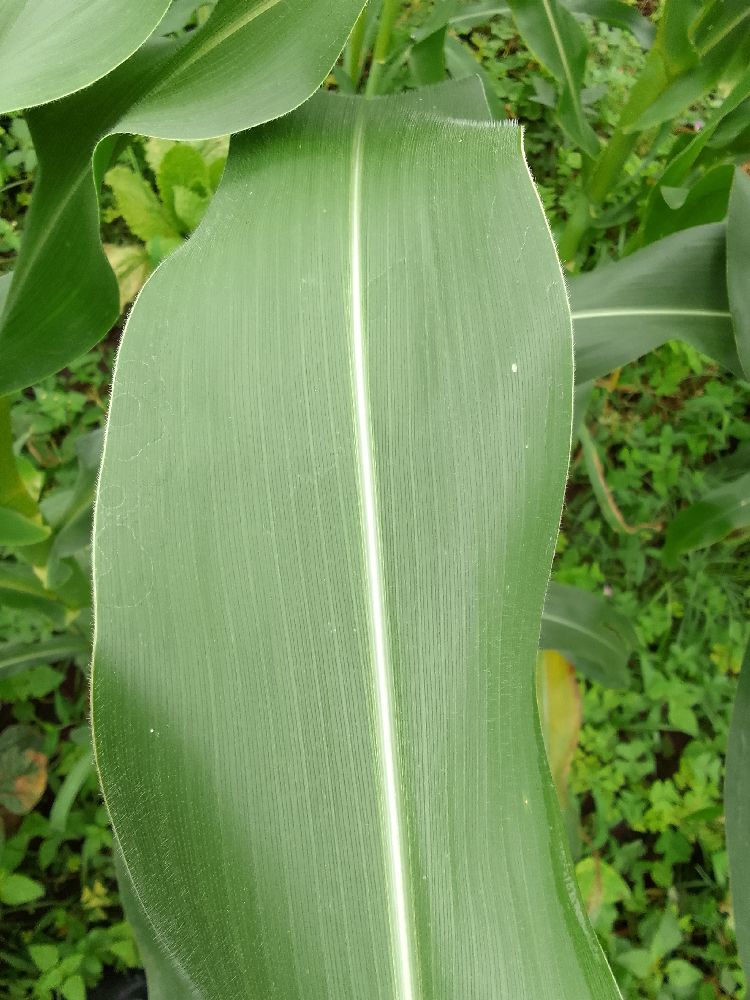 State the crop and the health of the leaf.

maize, healthy
